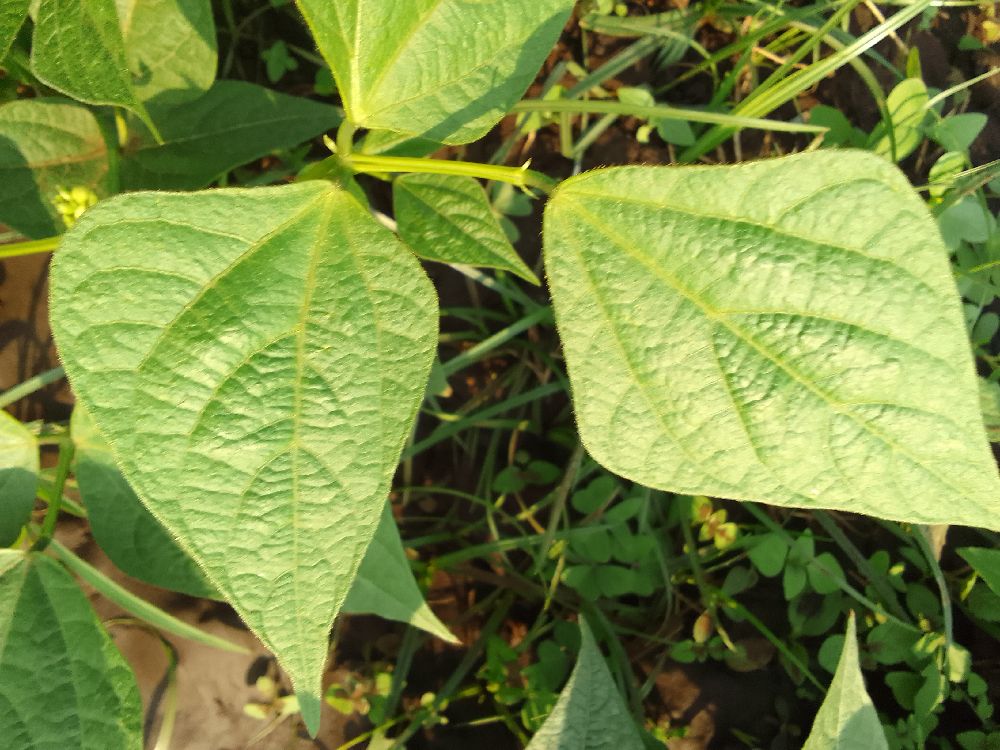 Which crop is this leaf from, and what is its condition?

common bean, healthy
